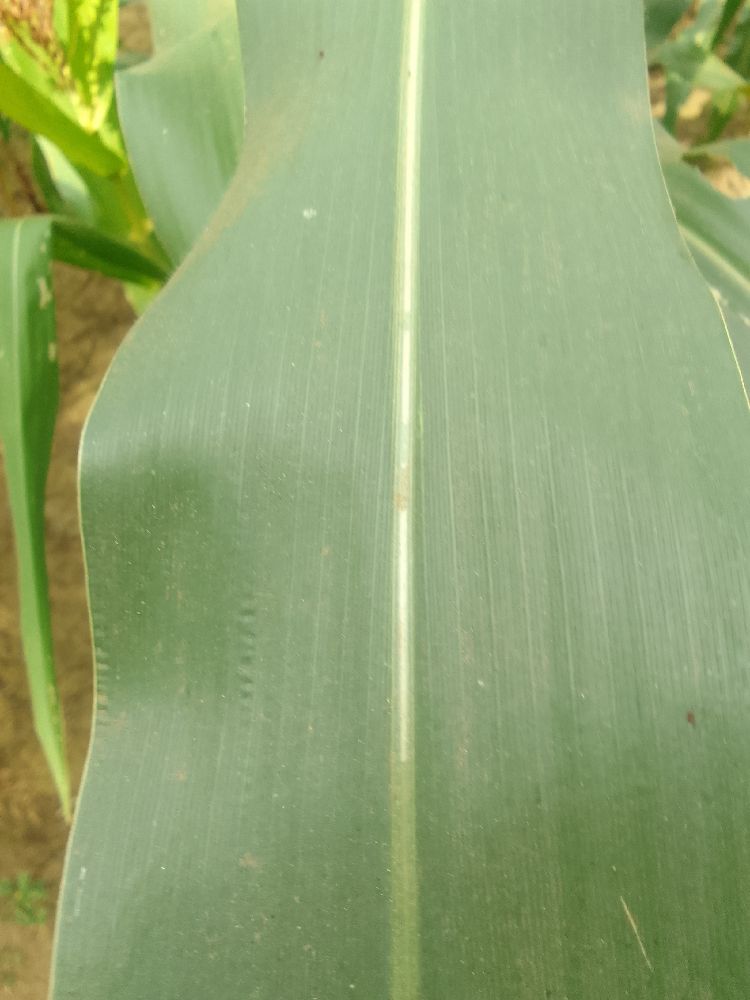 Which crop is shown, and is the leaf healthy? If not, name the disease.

maize, healthy
